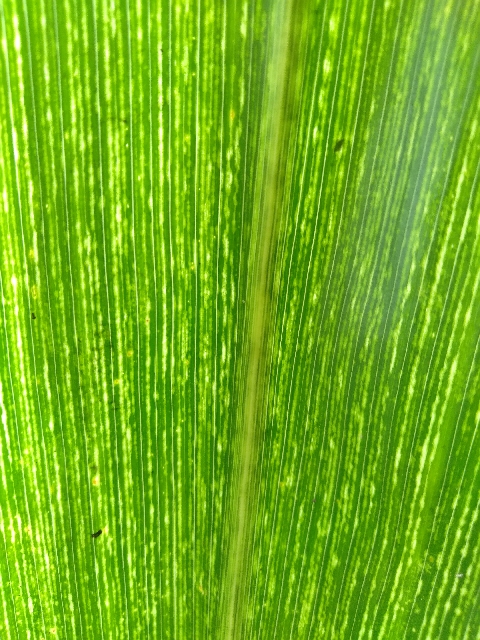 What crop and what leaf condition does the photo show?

maize, maize streak virus
